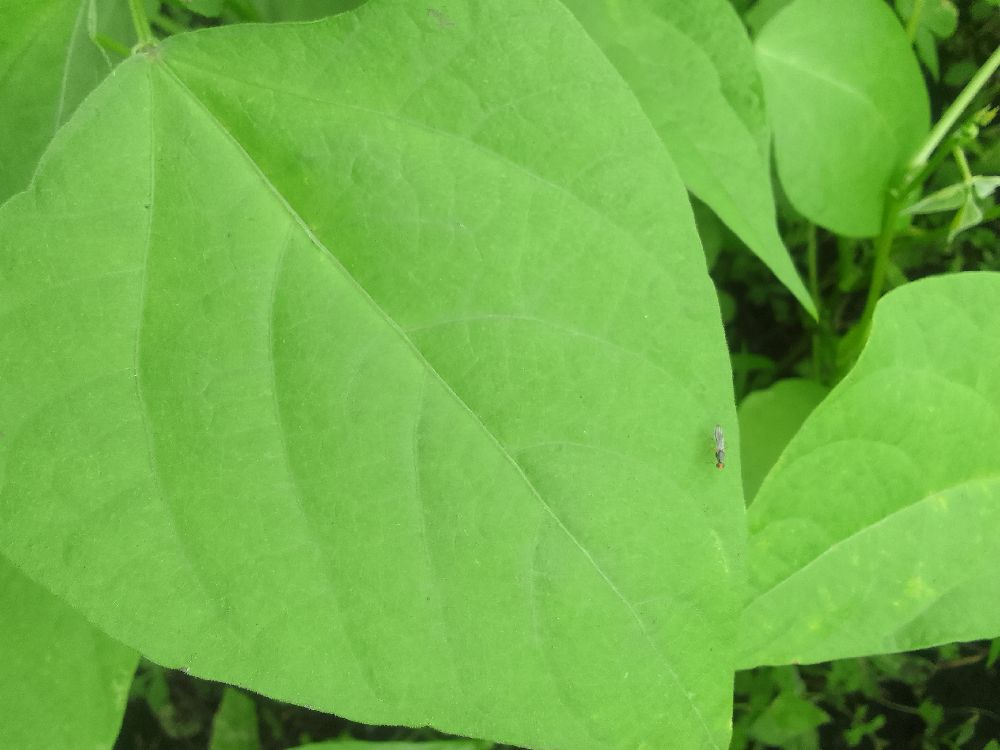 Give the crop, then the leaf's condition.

common bean, healthy
